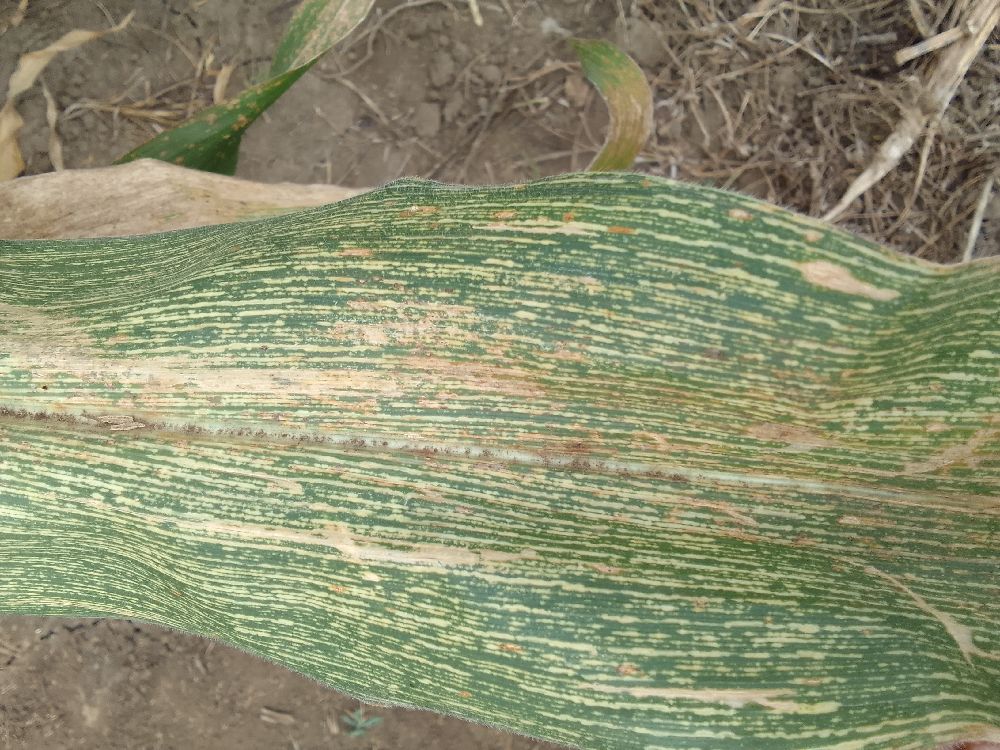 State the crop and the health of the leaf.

maize, maize streak virus
